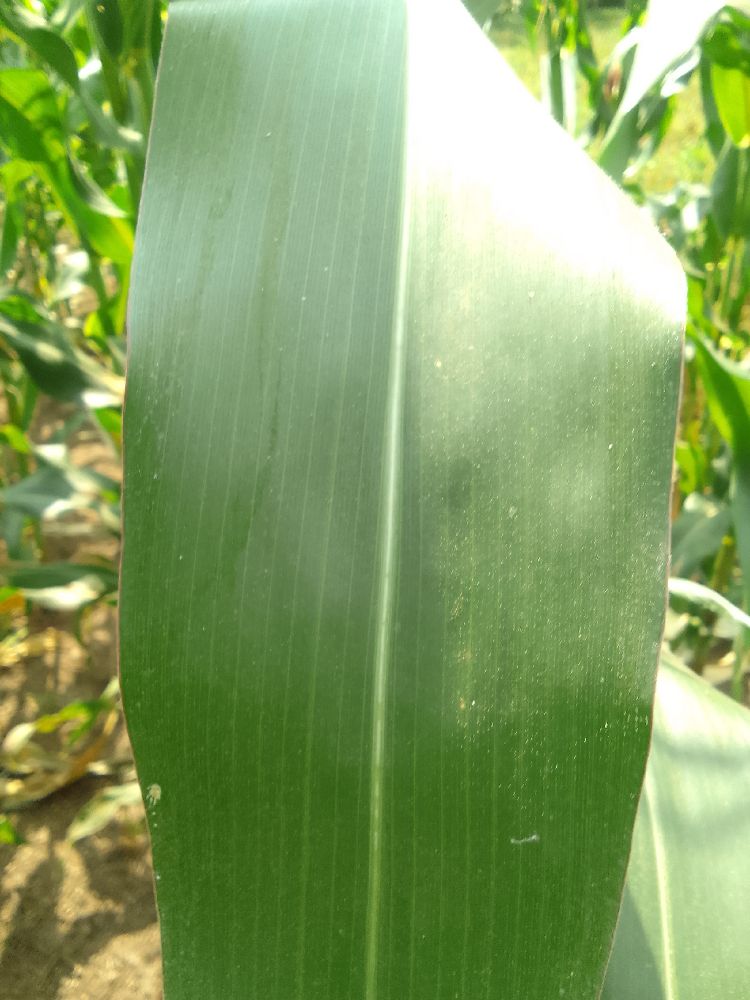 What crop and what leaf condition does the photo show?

maize, healthy
